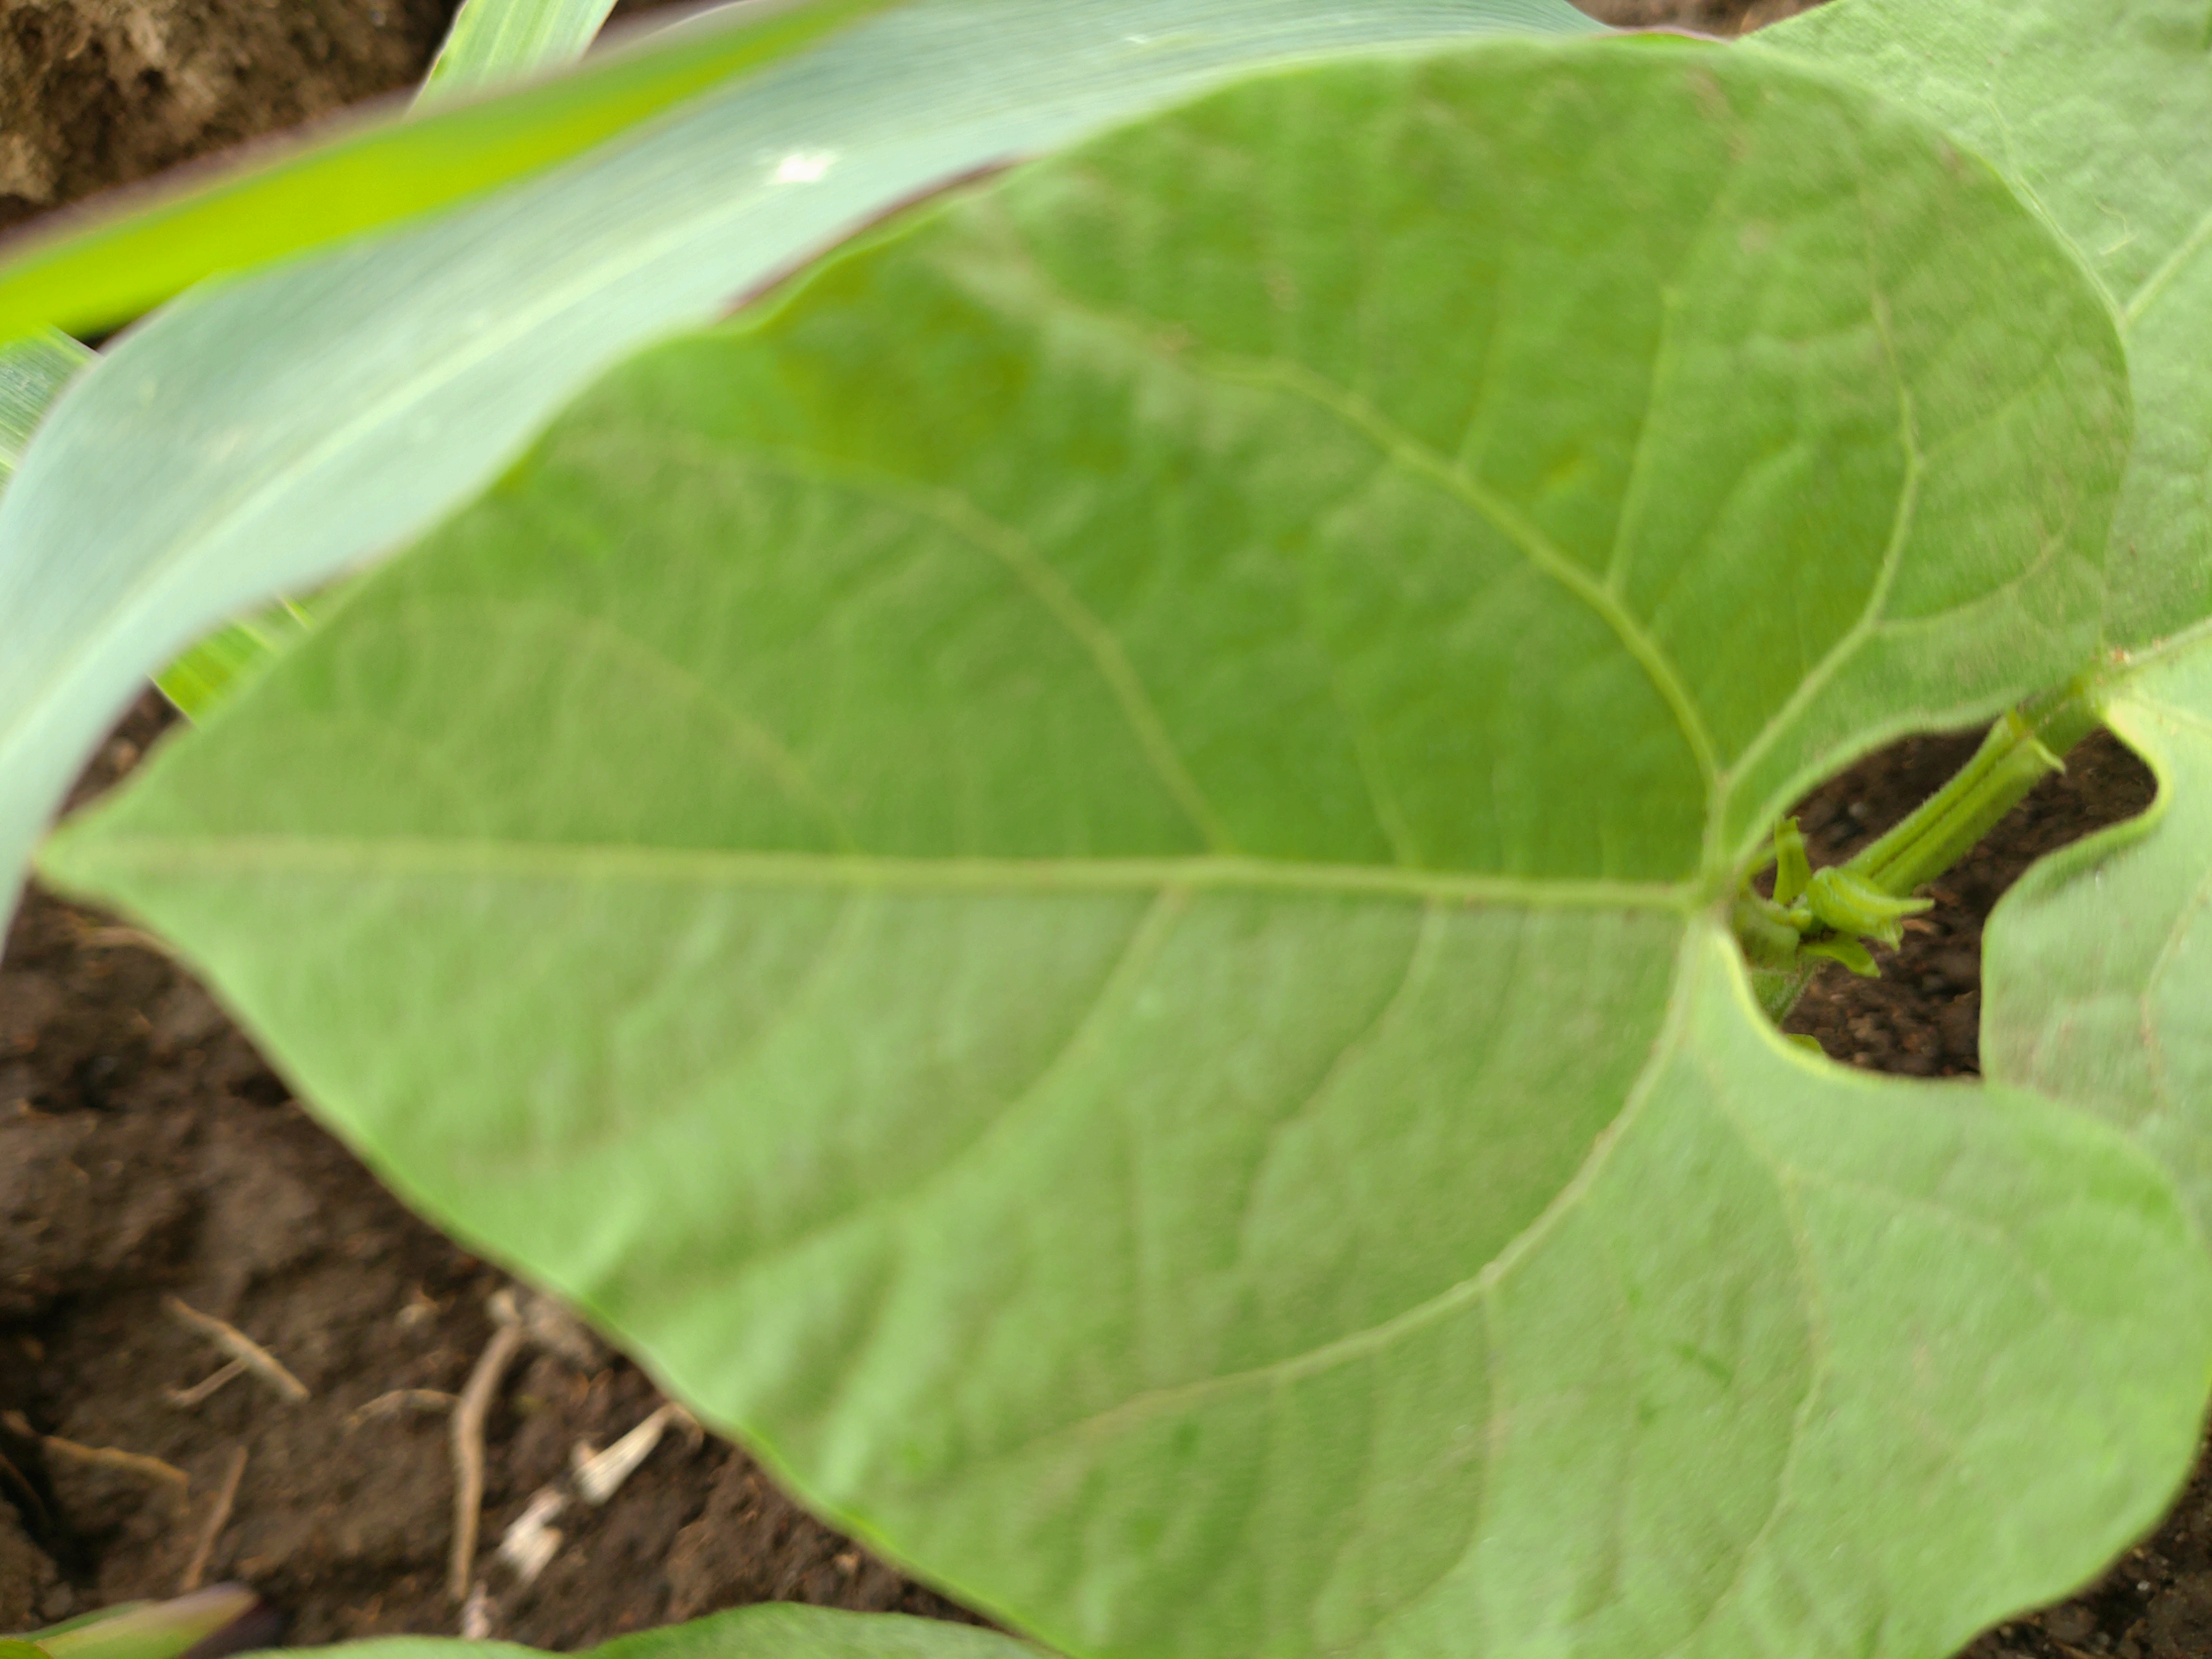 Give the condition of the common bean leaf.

healthy
